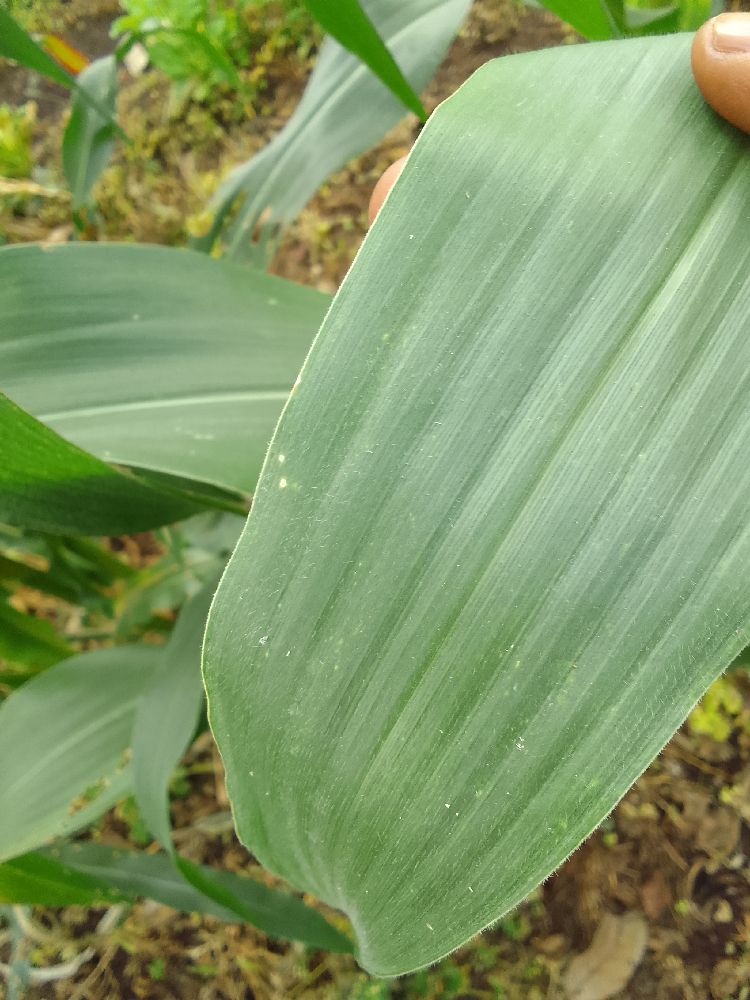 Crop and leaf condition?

maize, healthy
